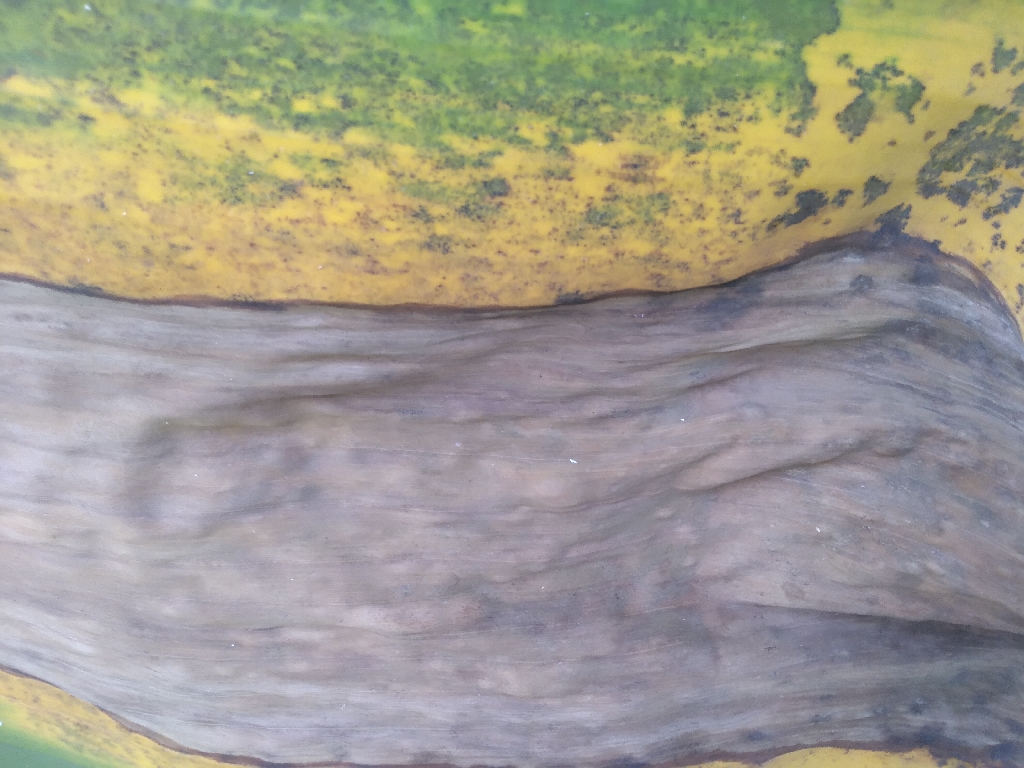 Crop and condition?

banana, black sigatoka
